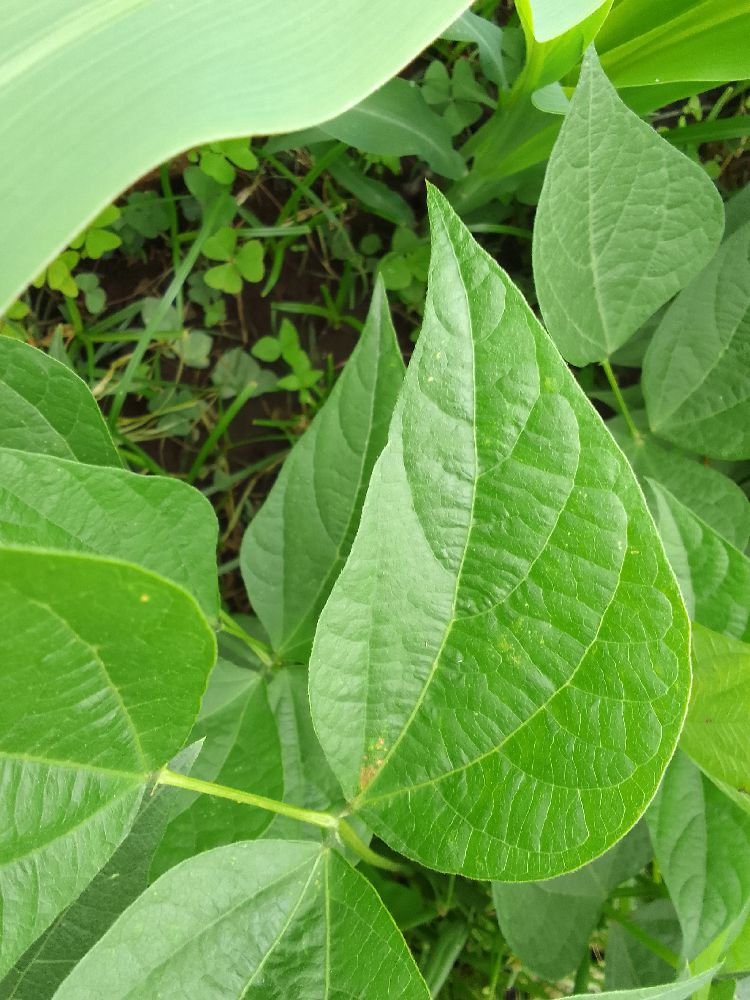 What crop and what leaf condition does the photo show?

common bean, healthy
